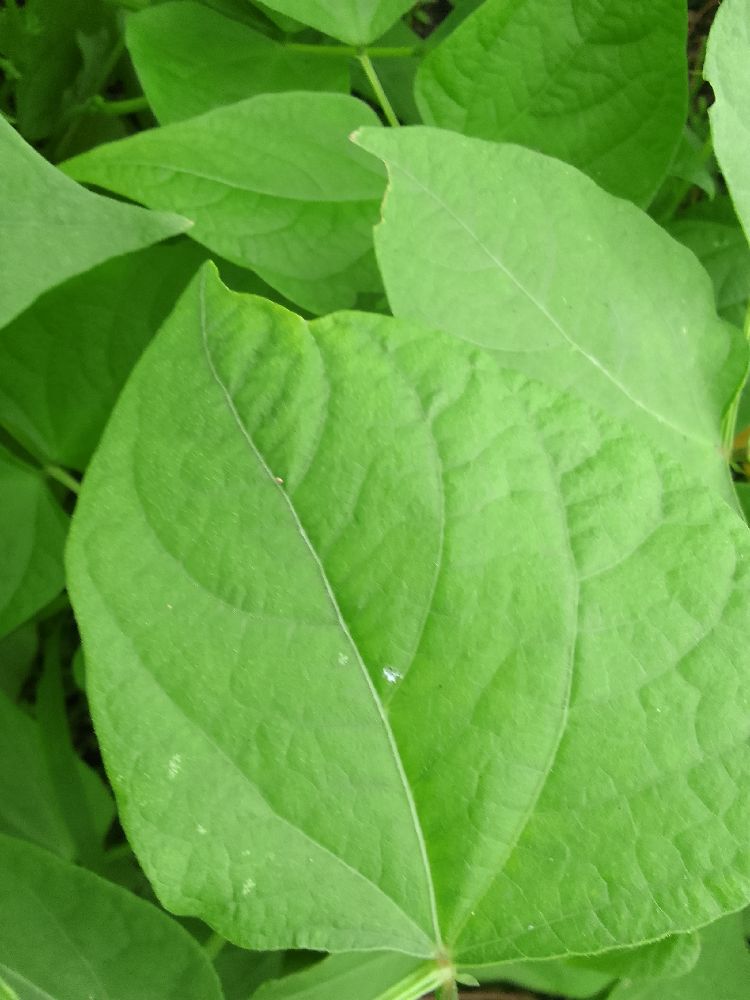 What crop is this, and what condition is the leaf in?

common bean, healthy
